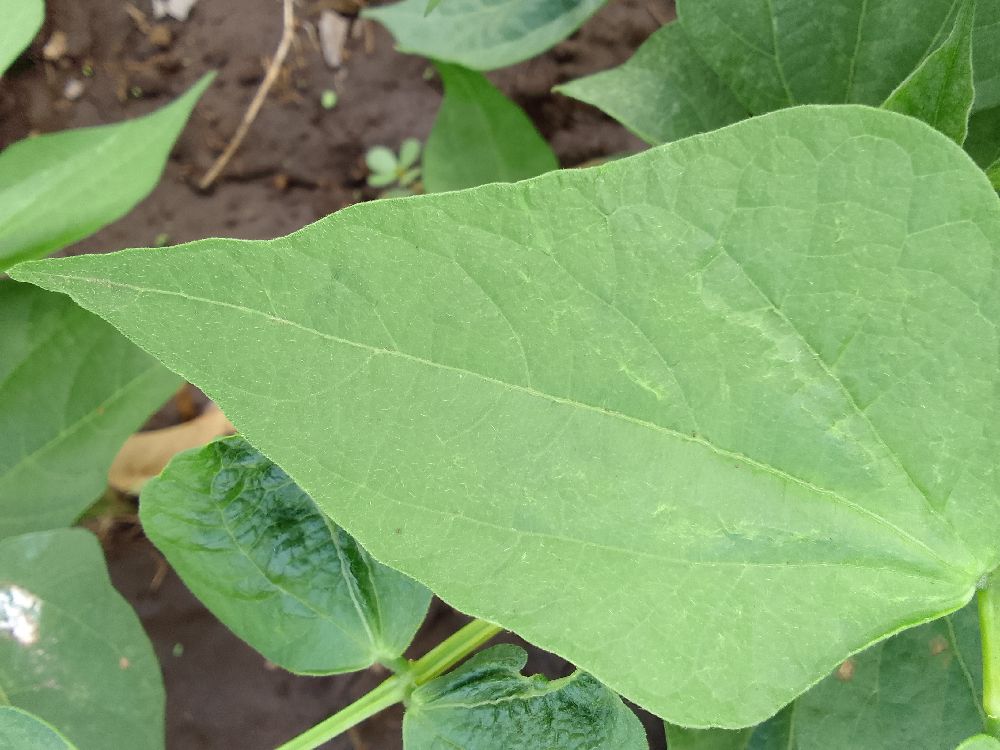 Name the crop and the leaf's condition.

common bean, healthy
